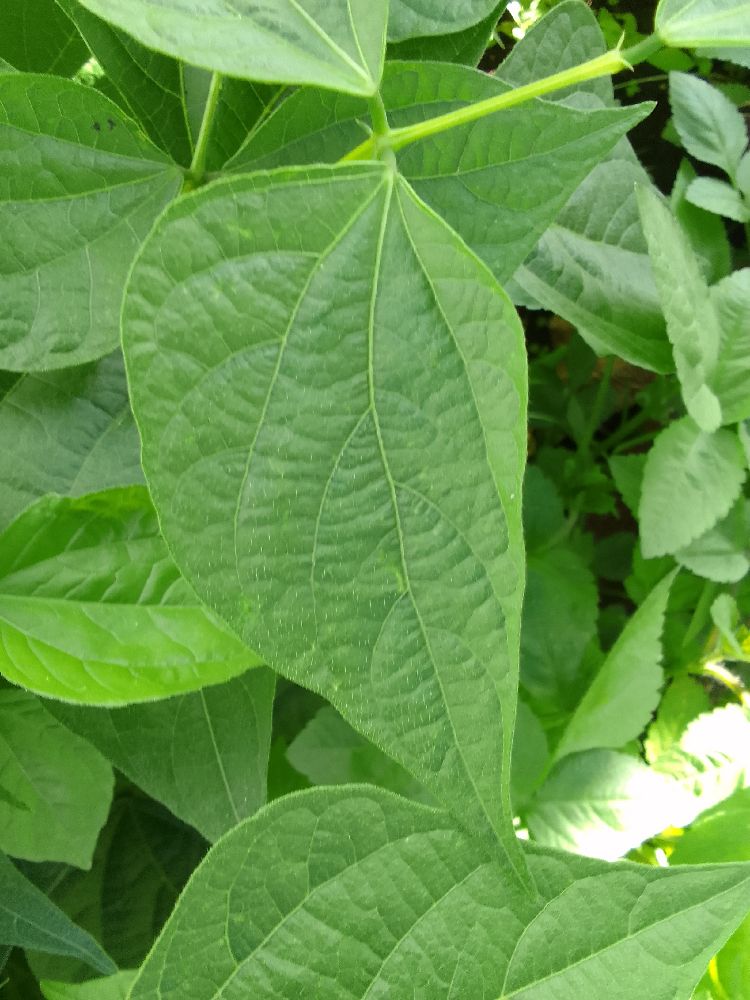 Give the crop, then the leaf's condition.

common bean, healthy
